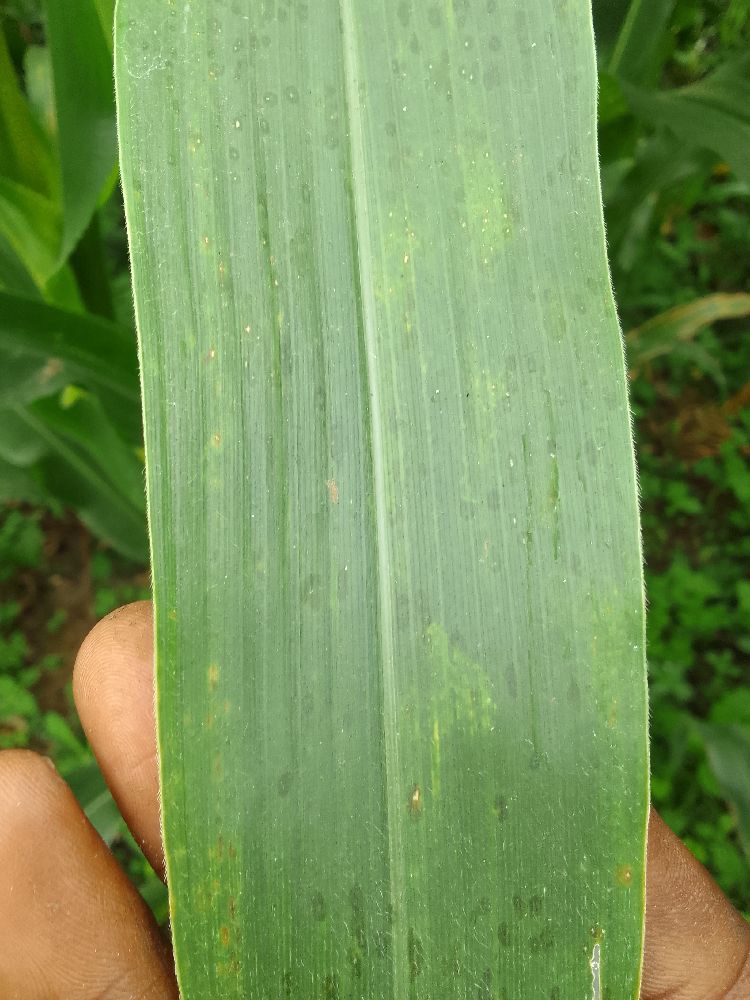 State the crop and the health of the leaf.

maize, healthy
